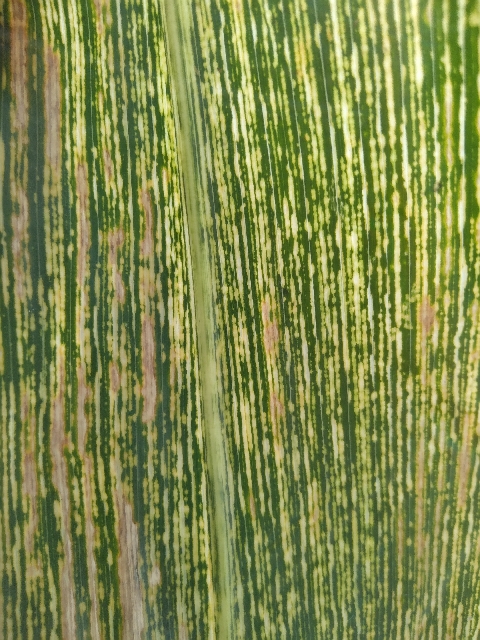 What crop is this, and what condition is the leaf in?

maize, maize streak virus
